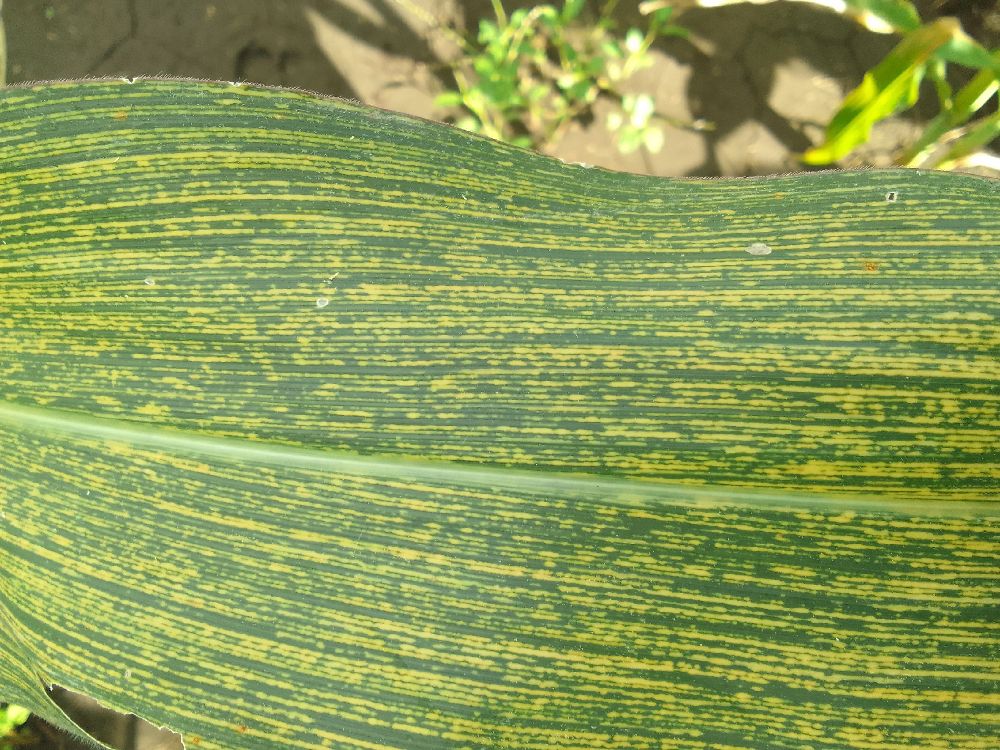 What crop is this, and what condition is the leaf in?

maize, maize streak virus
